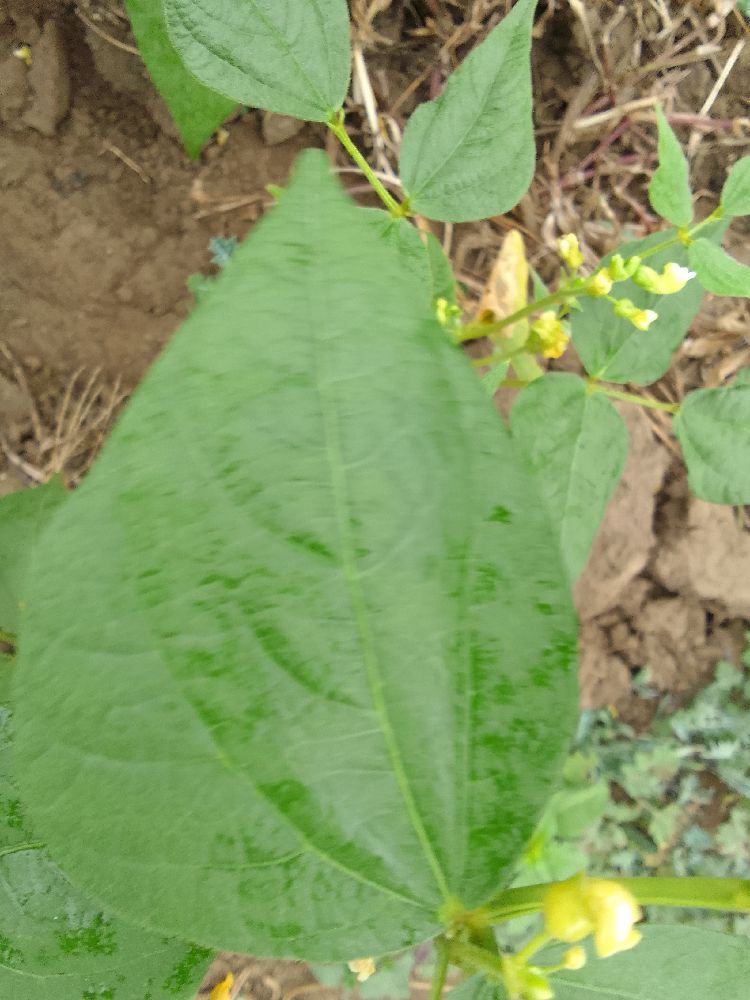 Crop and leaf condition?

common bean, healthy
